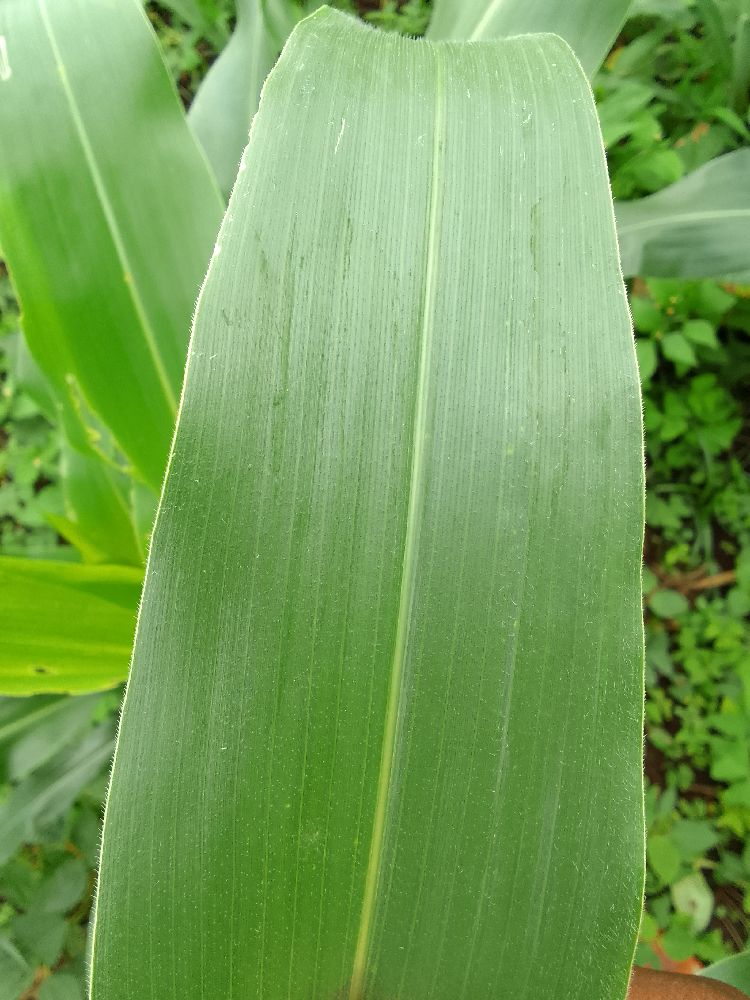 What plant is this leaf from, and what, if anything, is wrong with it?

maize, healthy
